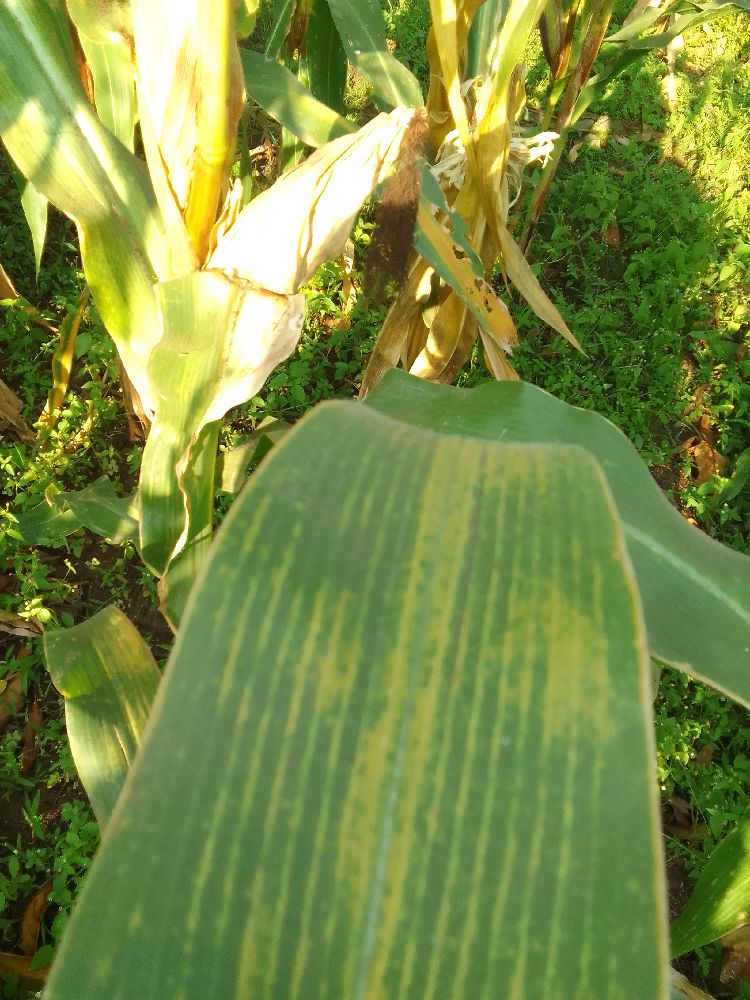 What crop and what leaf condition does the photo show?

maize, maize lethal necrosis
